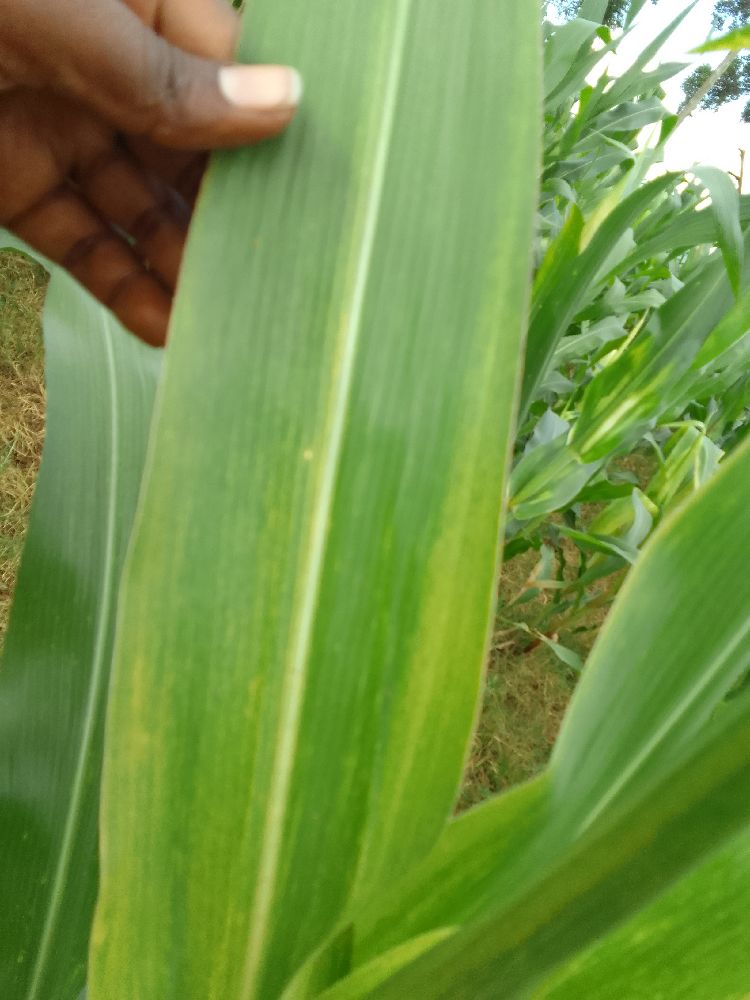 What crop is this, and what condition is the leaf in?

maize, maize lethal necrosis
